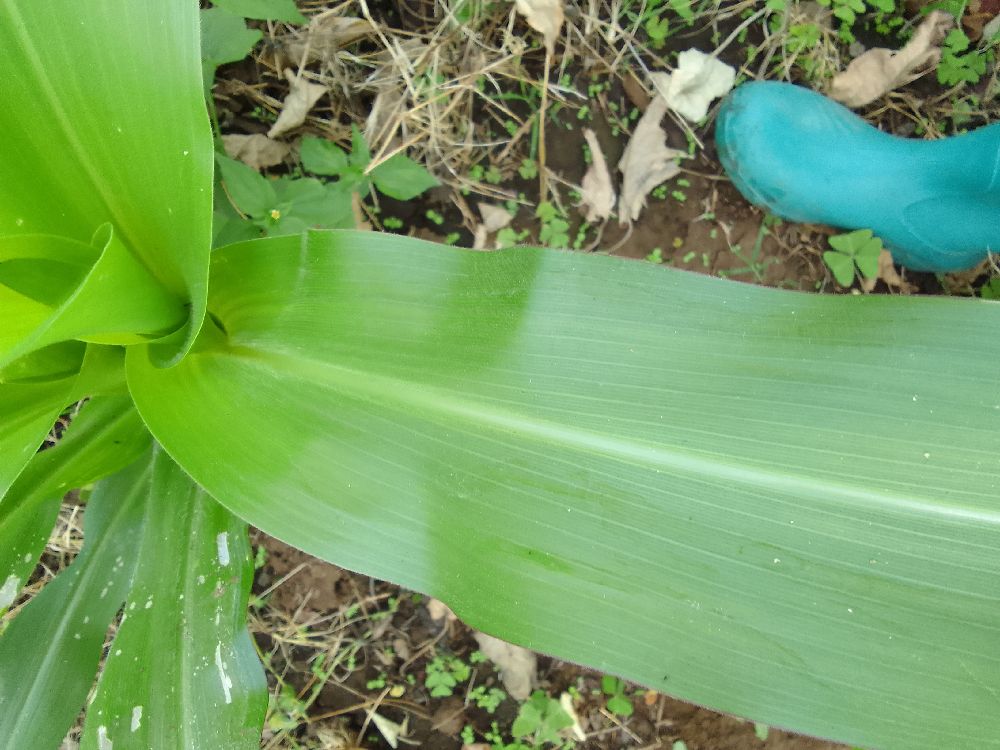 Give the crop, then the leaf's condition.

maize, healthy
